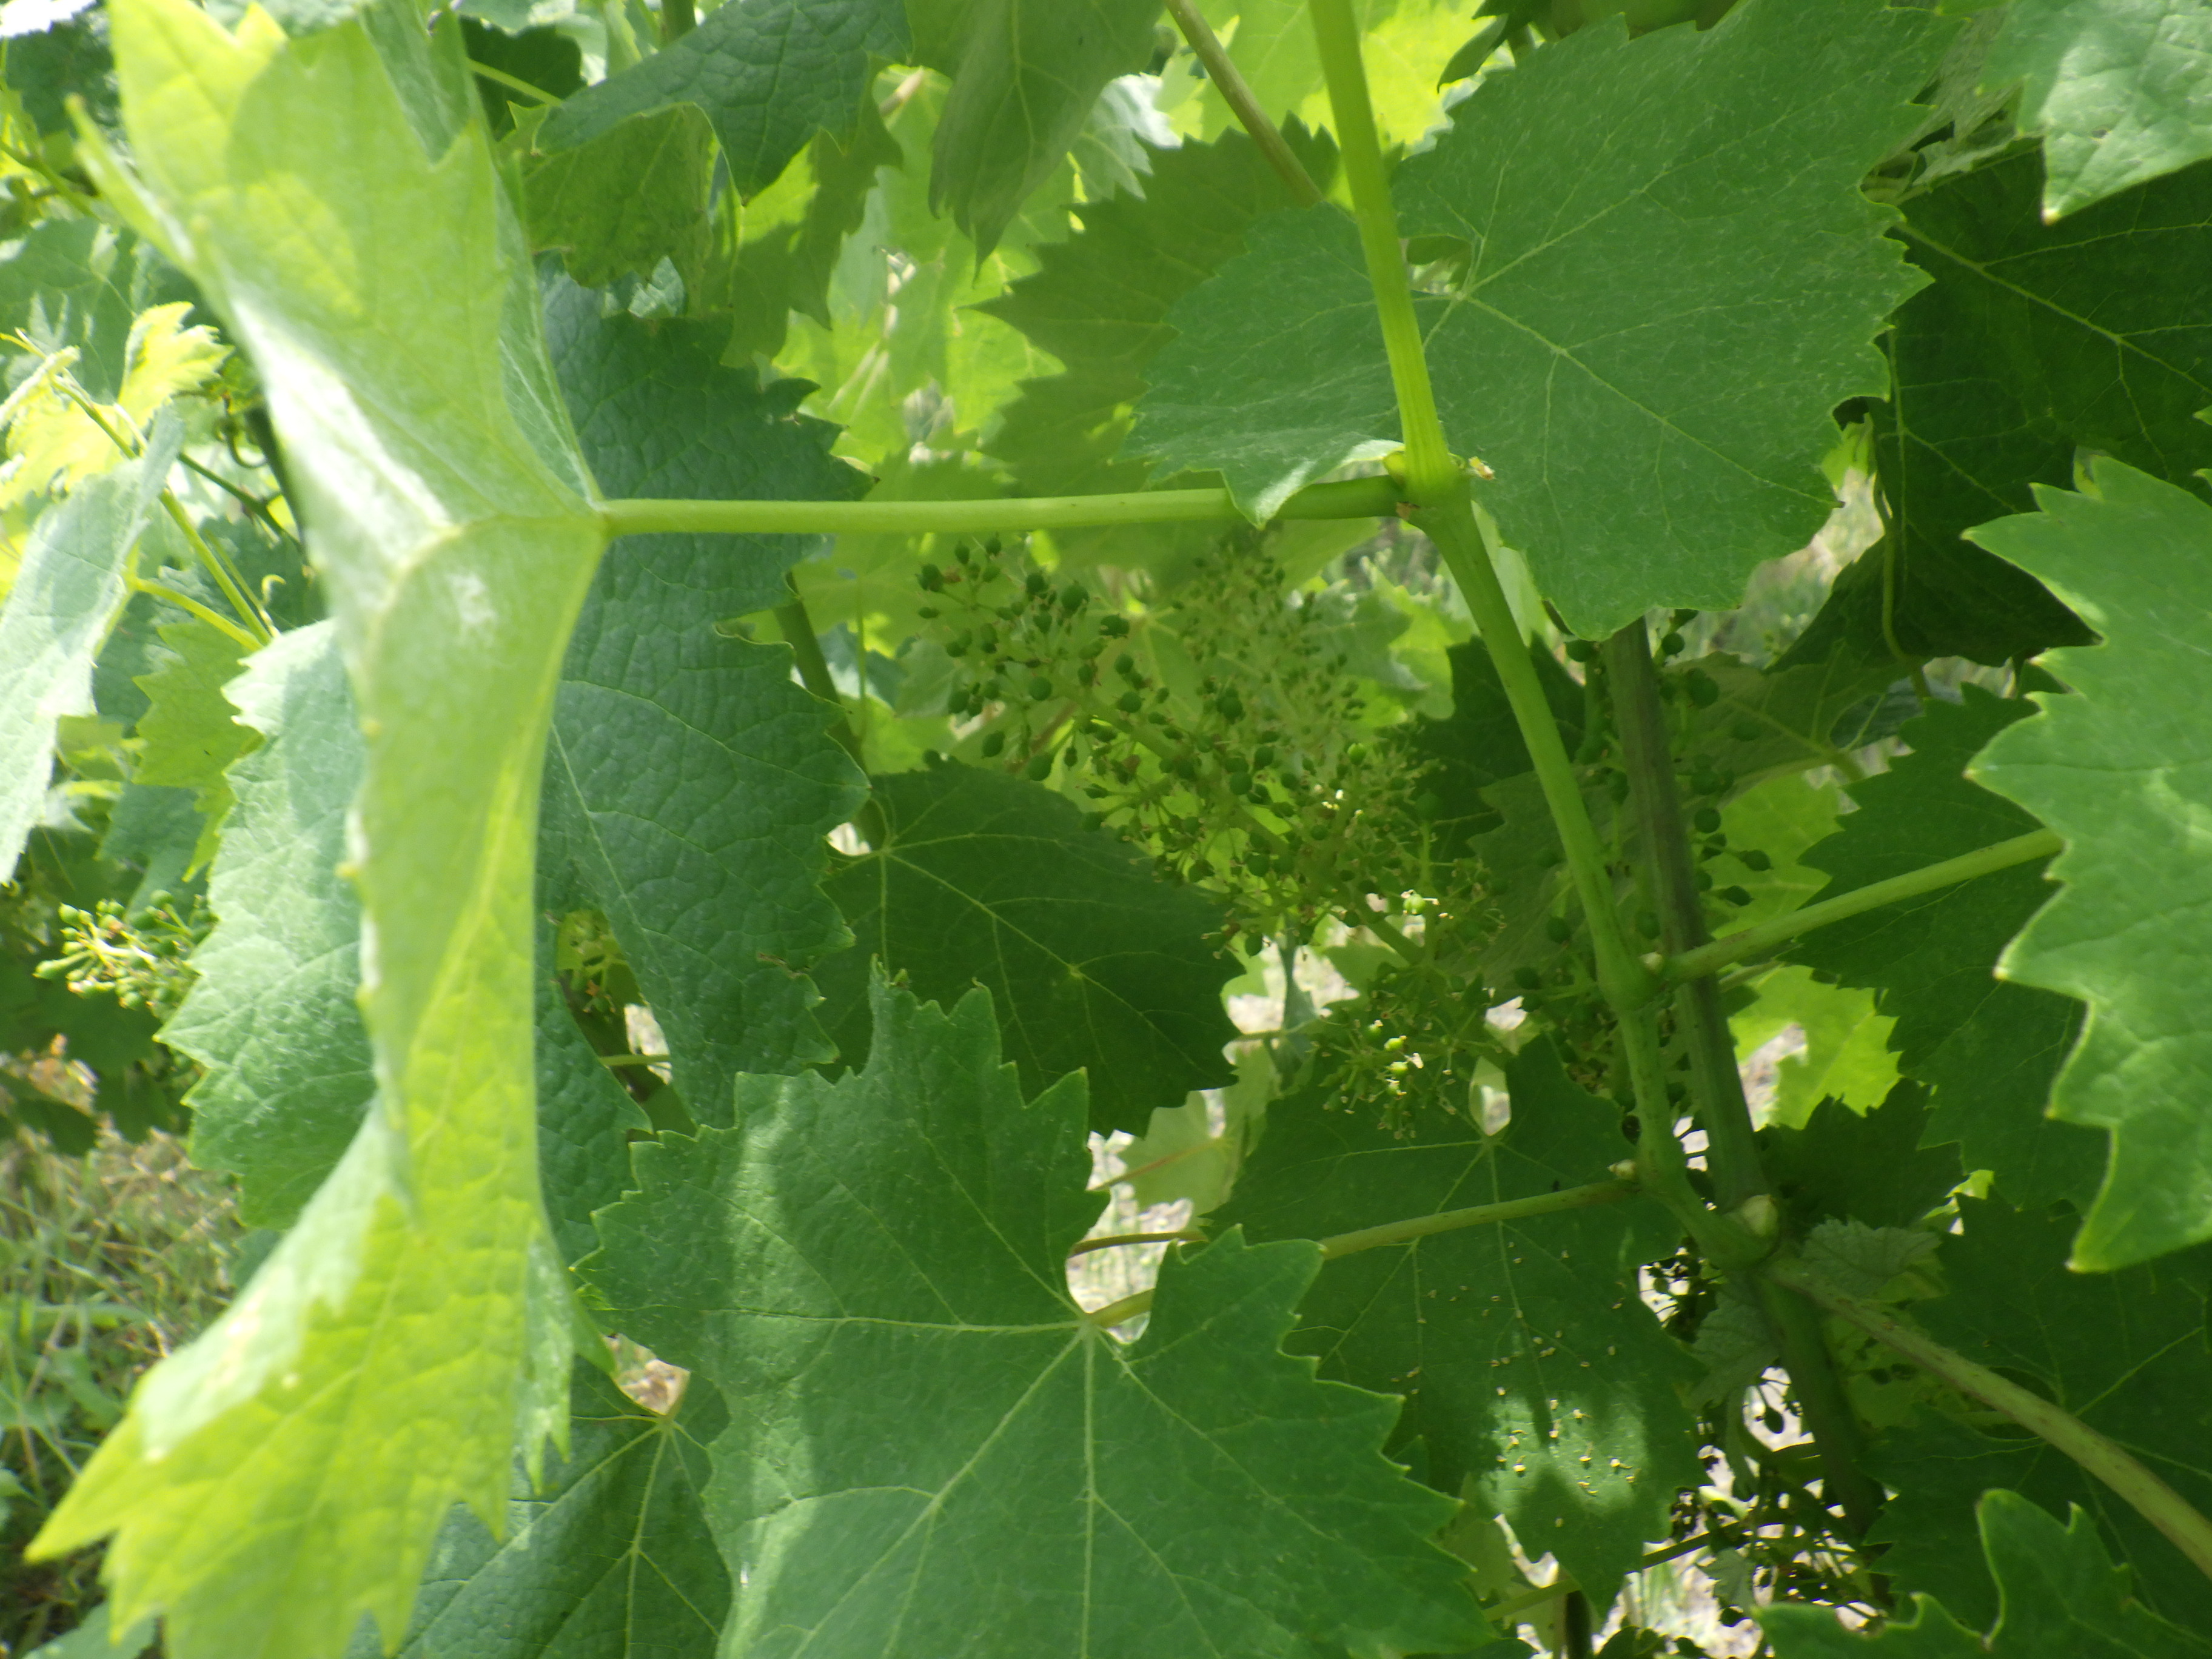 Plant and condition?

grapevine, healthy
